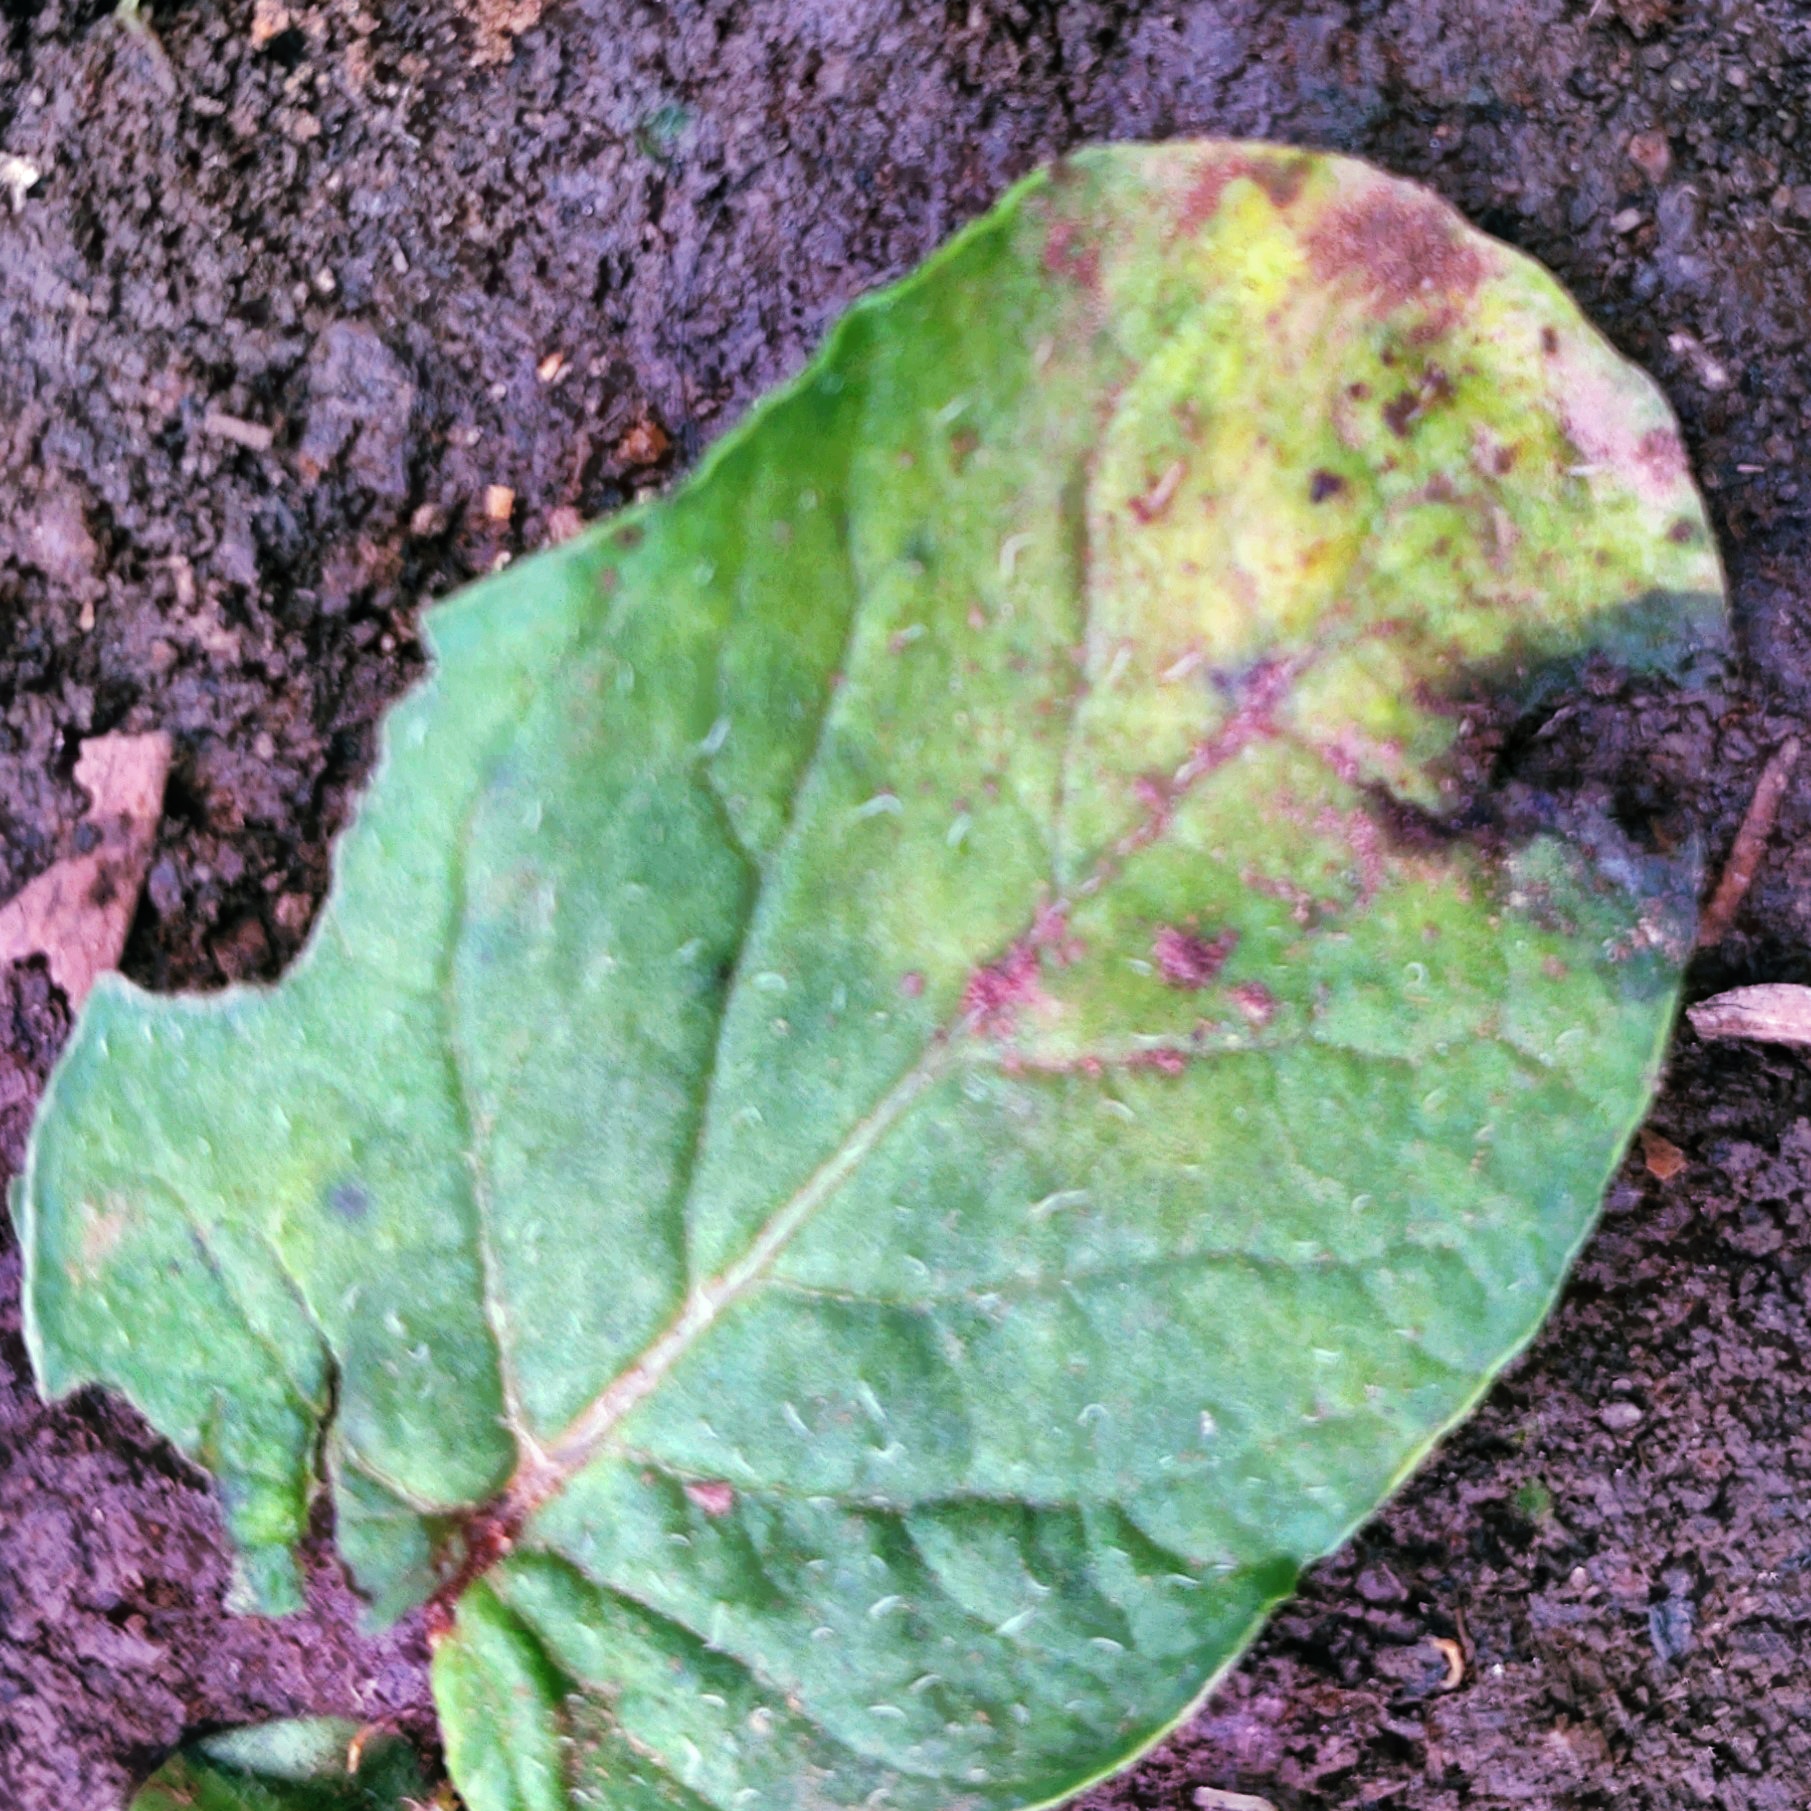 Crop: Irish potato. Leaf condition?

late blight
